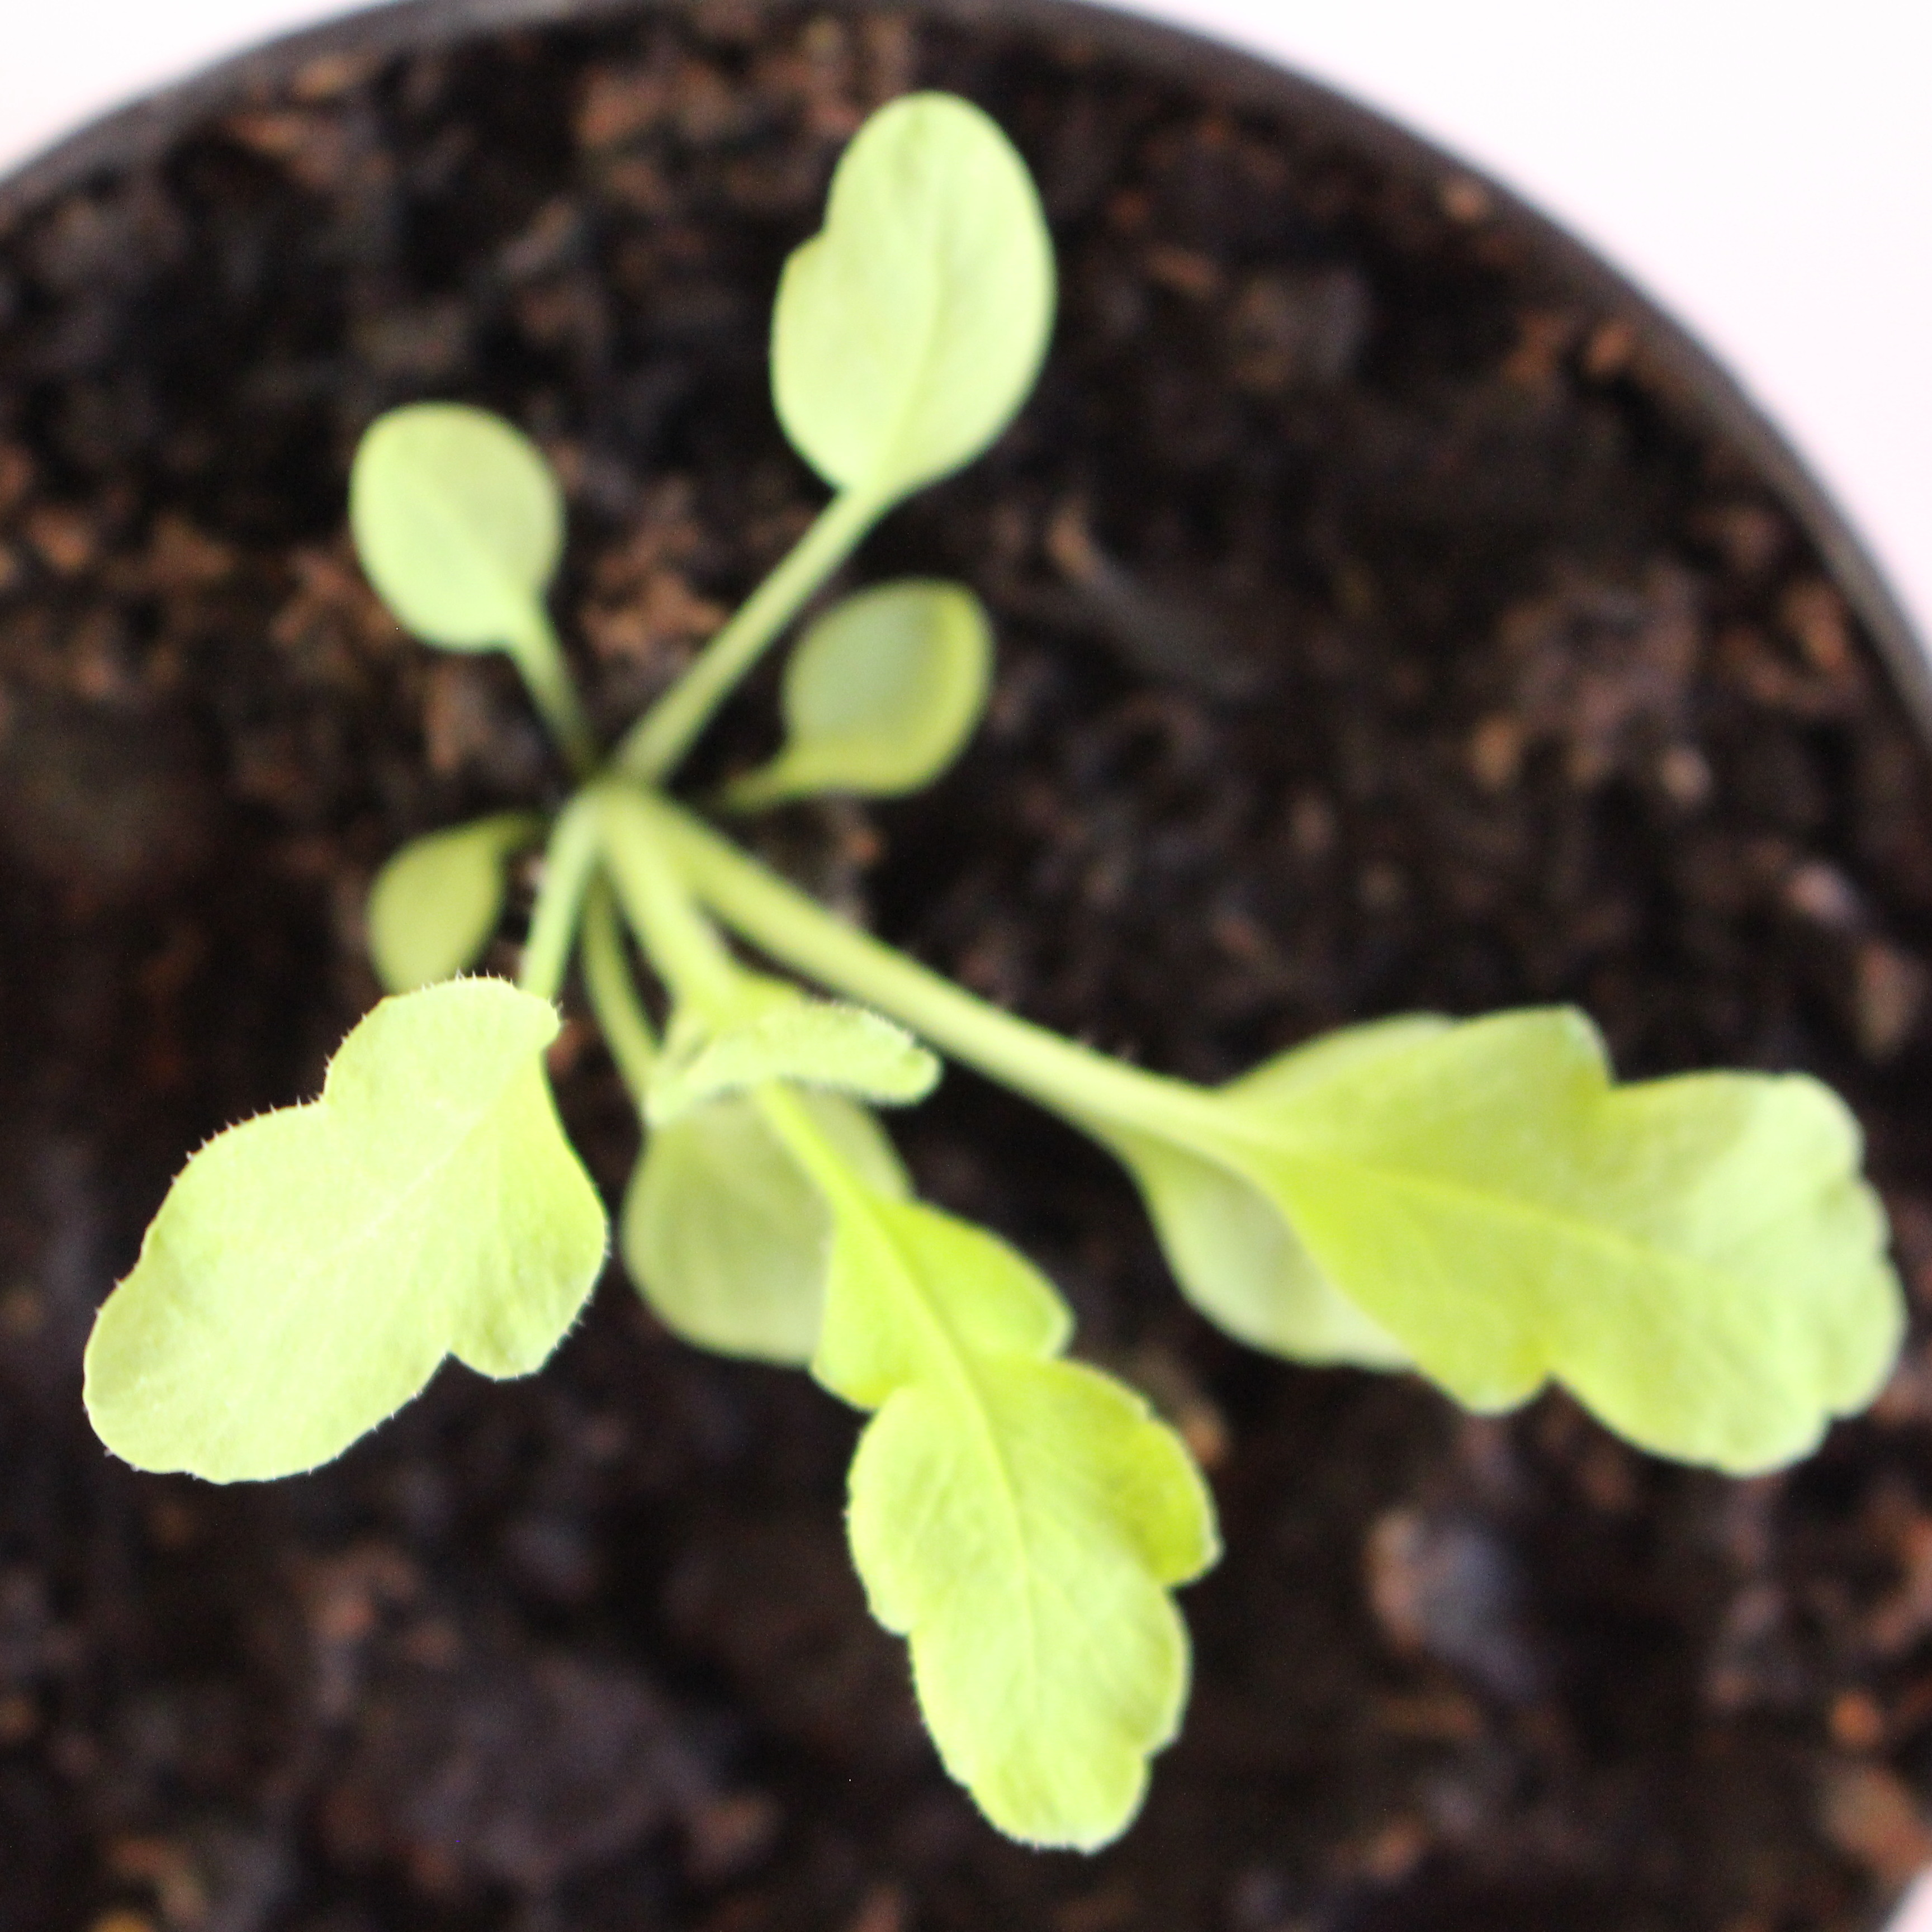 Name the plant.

Papaver rhoeas
